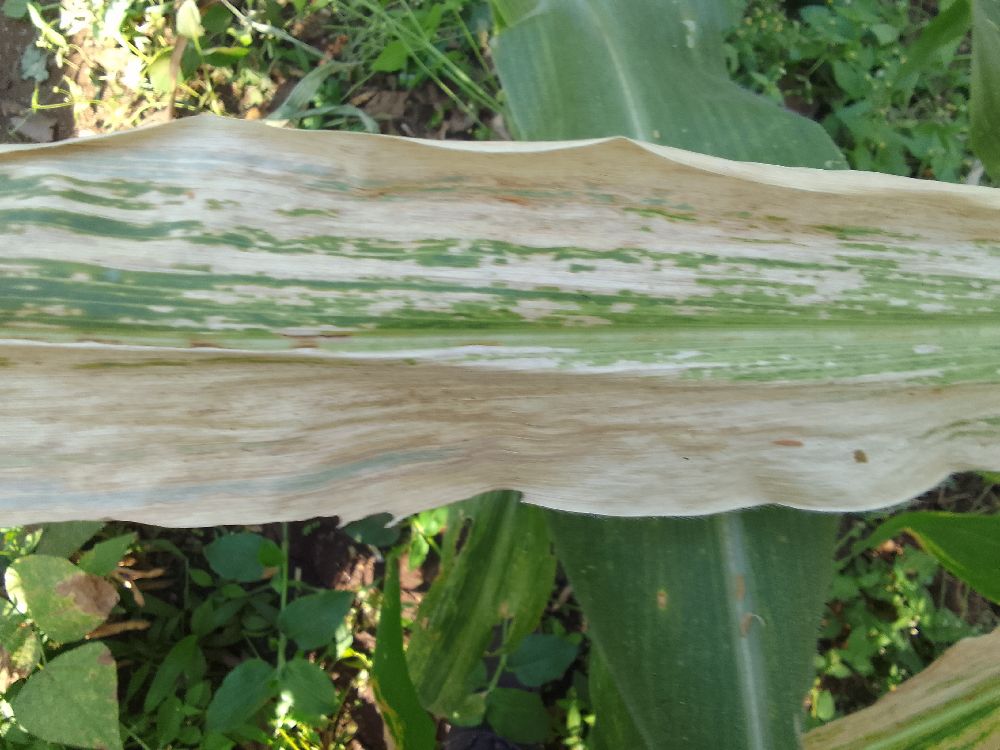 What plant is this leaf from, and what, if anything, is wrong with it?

maize, maize lethal necrosis
